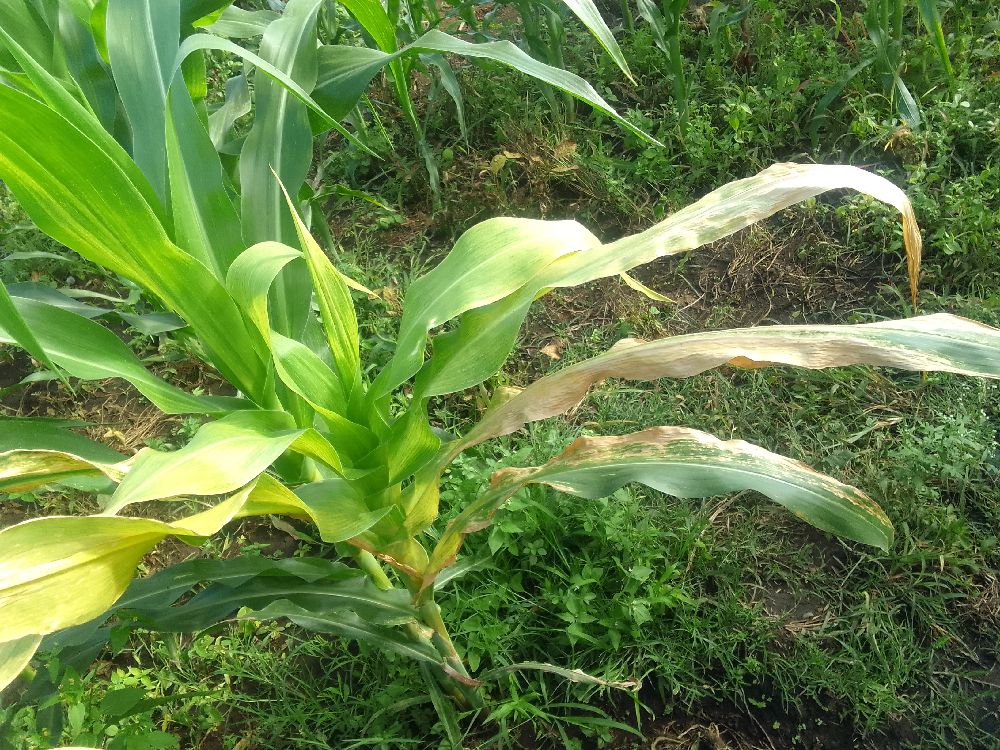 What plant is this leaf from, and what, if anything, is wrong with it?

maize, maize lethal necrosis
